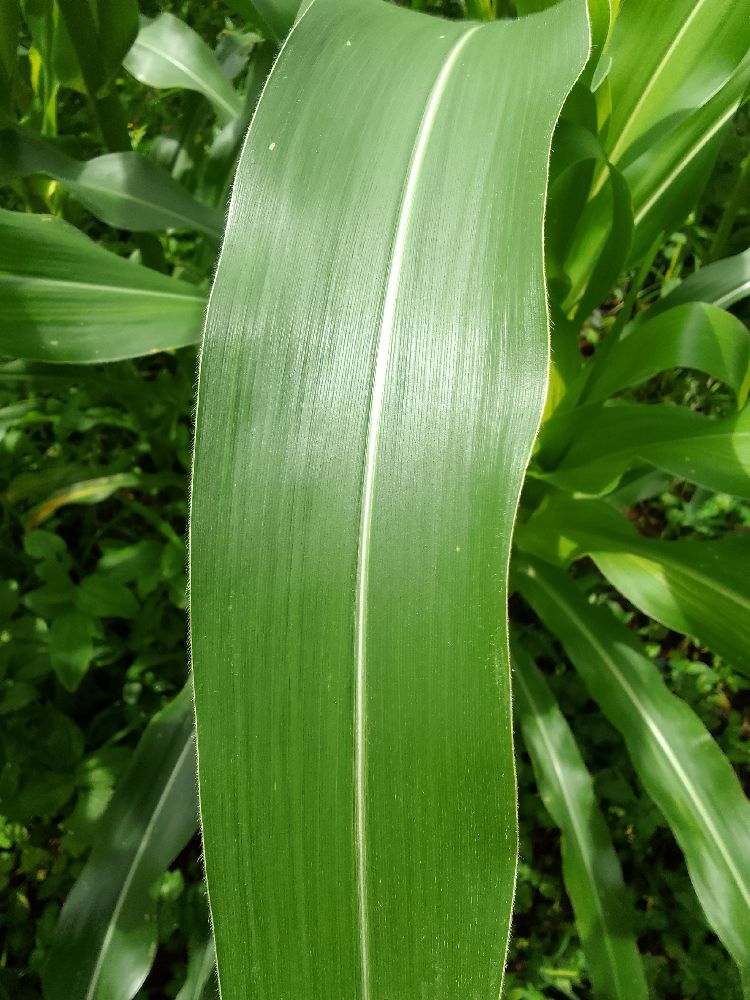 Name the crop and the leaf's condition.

maize, healthy
